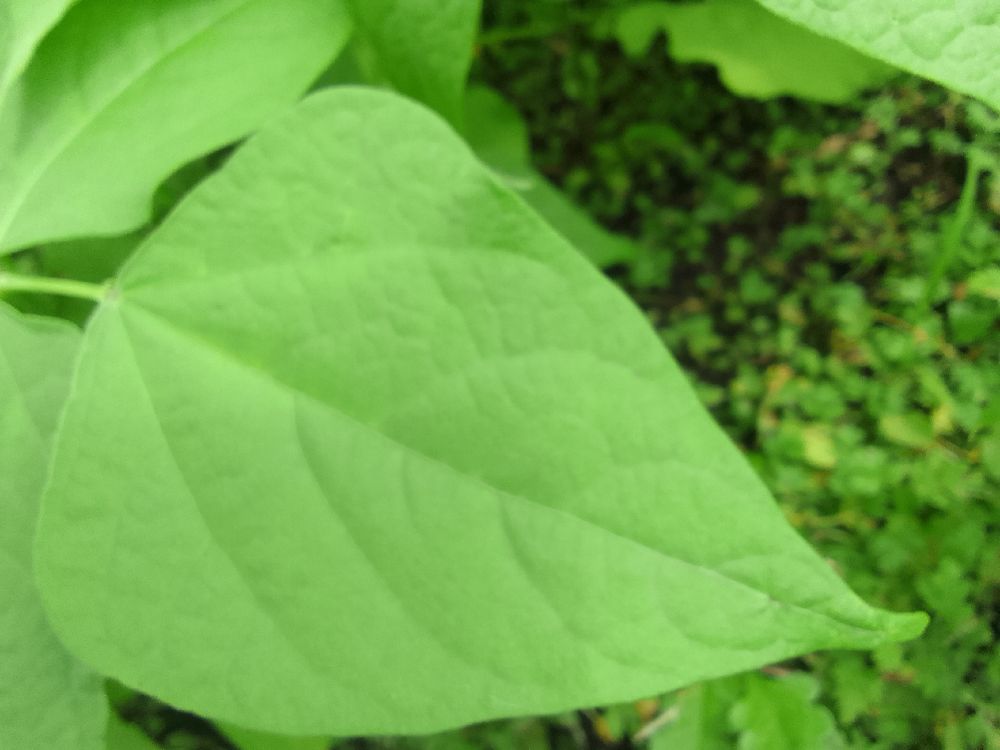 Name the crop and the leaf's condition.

common bean, healthy
